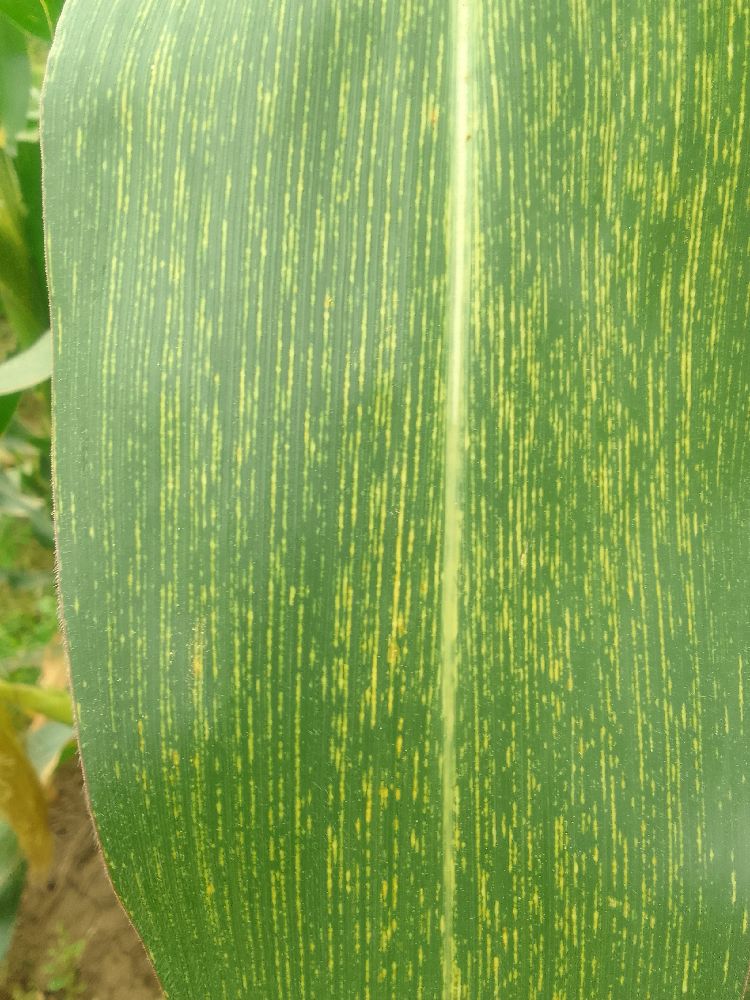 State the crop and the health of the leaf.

maize, maize streak virus
